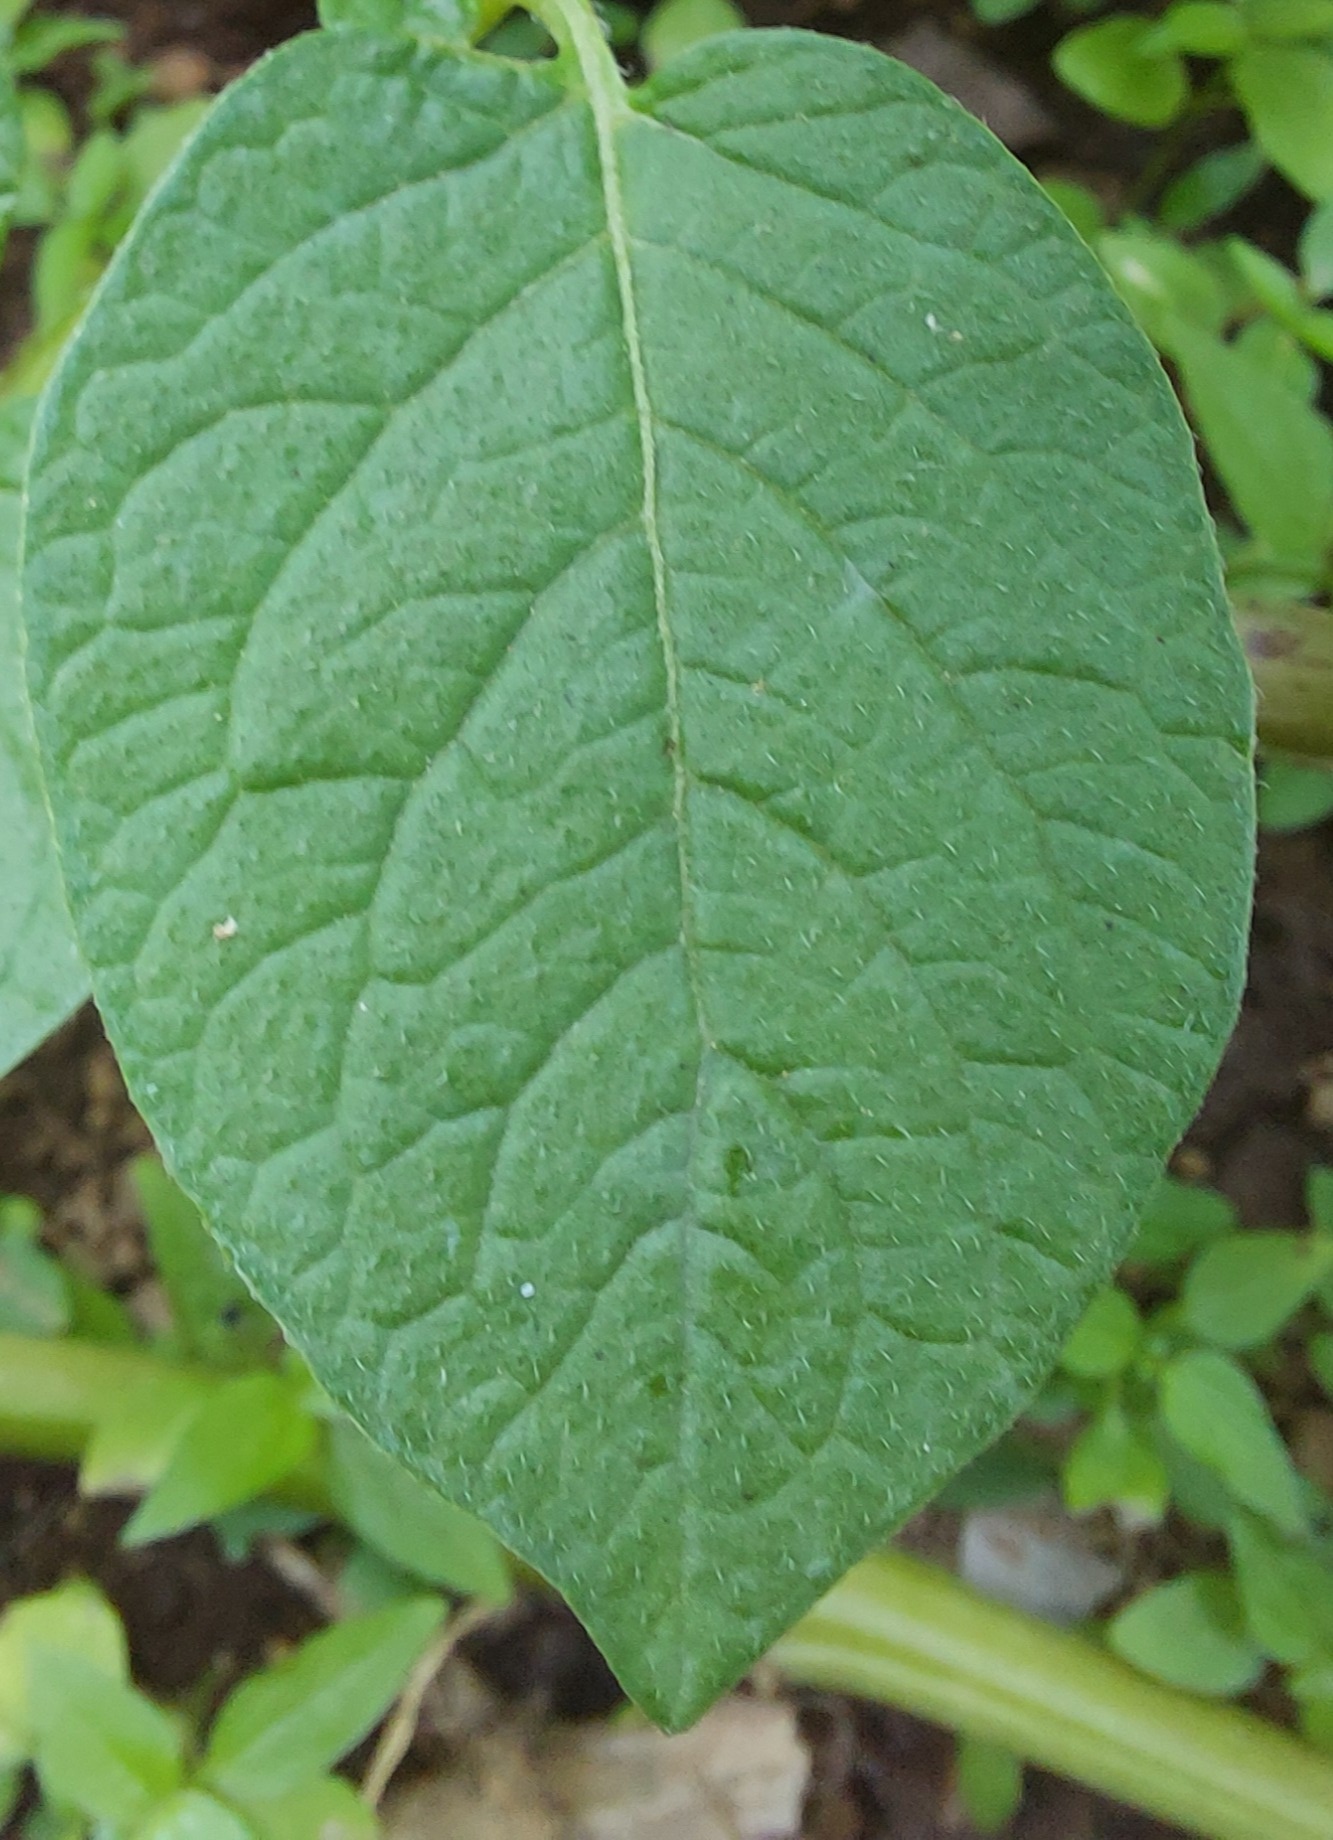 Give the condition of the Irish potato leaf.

healthy
